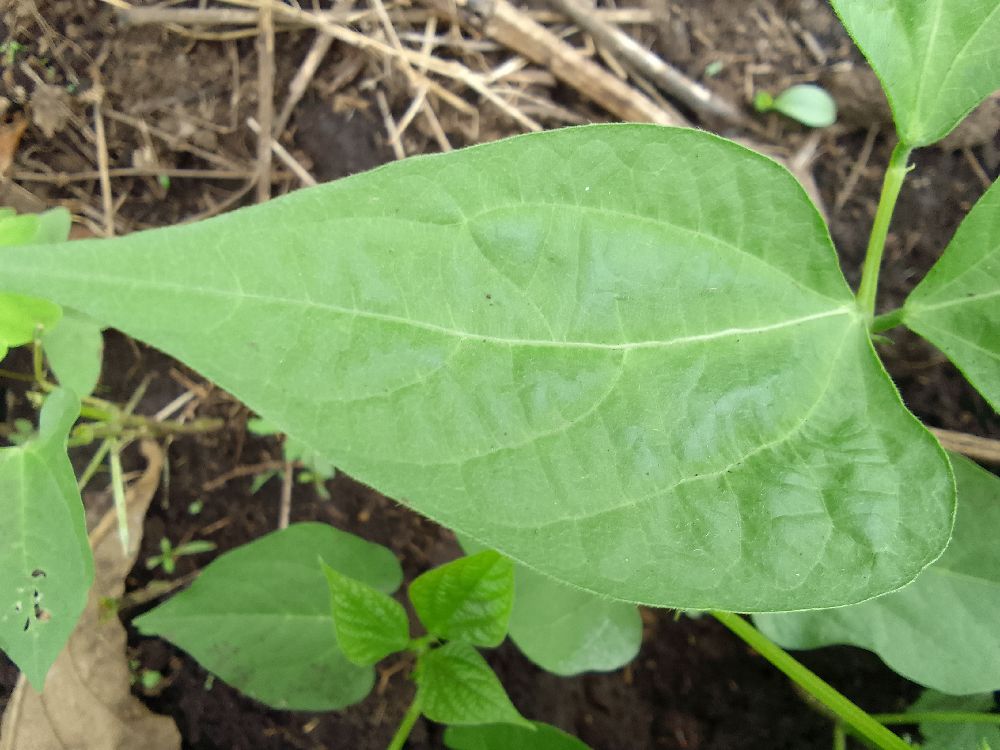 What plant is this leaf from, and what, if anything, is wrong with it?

common bean, healthy
